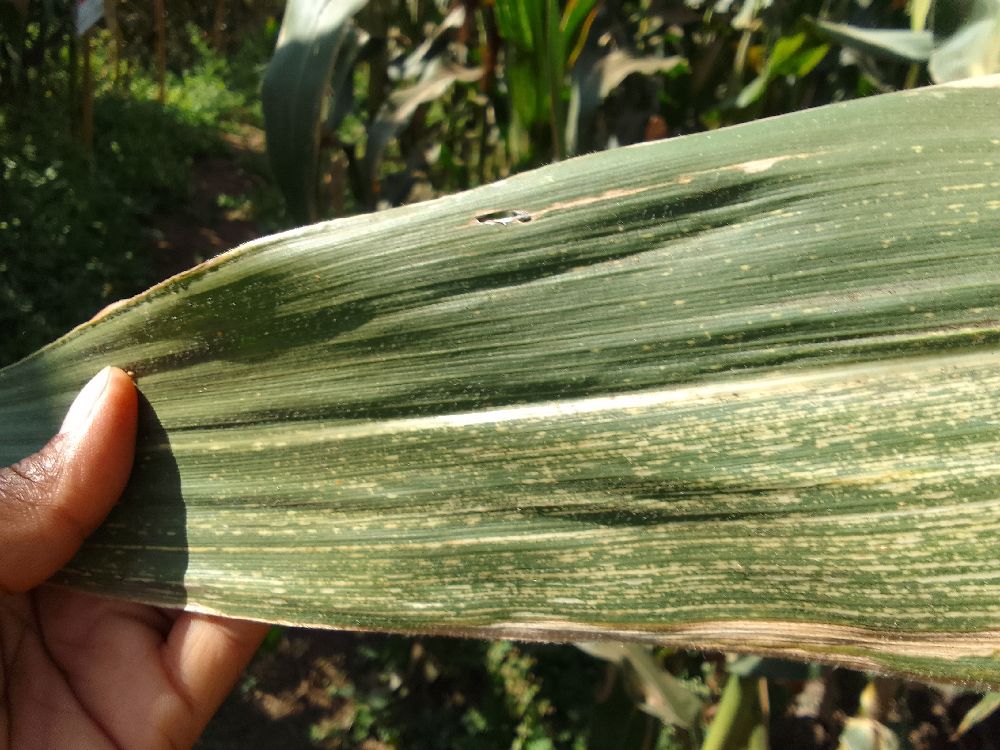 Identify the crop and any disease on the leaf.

maize, maize streak virus
